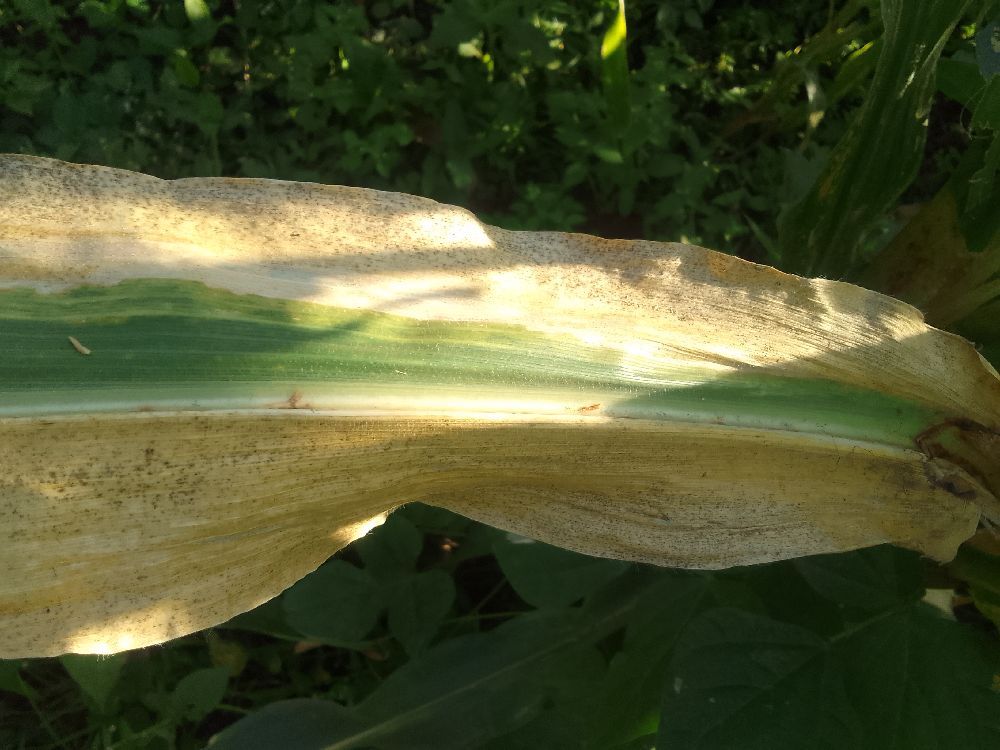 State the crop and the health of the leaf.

maize, maize lethal necrosis
